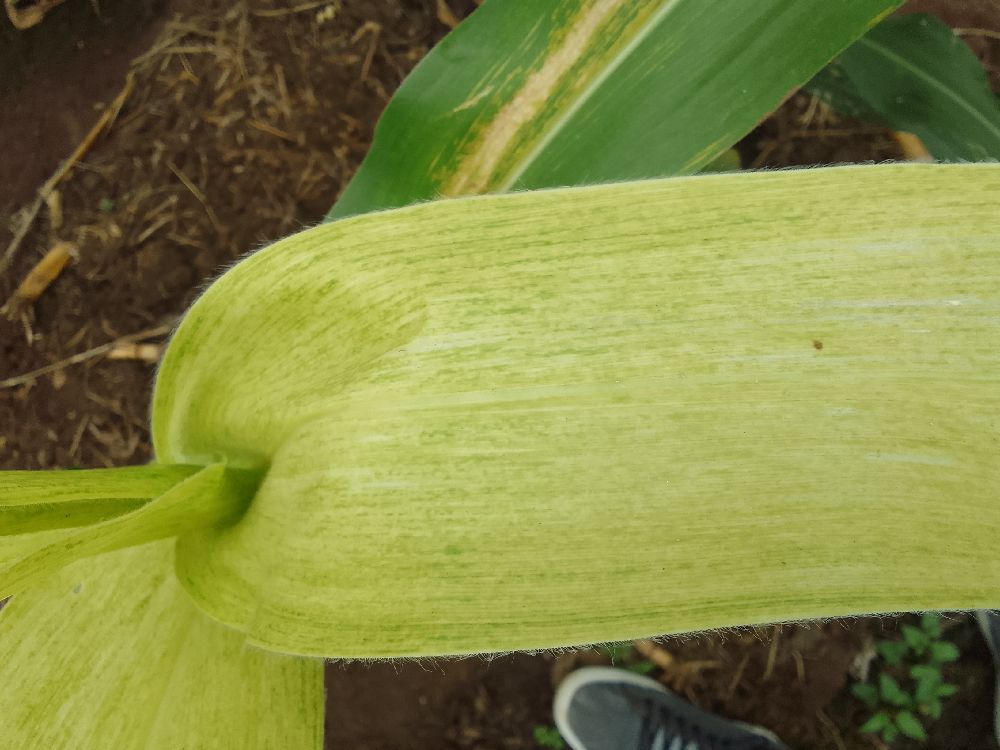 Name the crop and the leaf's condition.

maize, maize lethal necrosis
